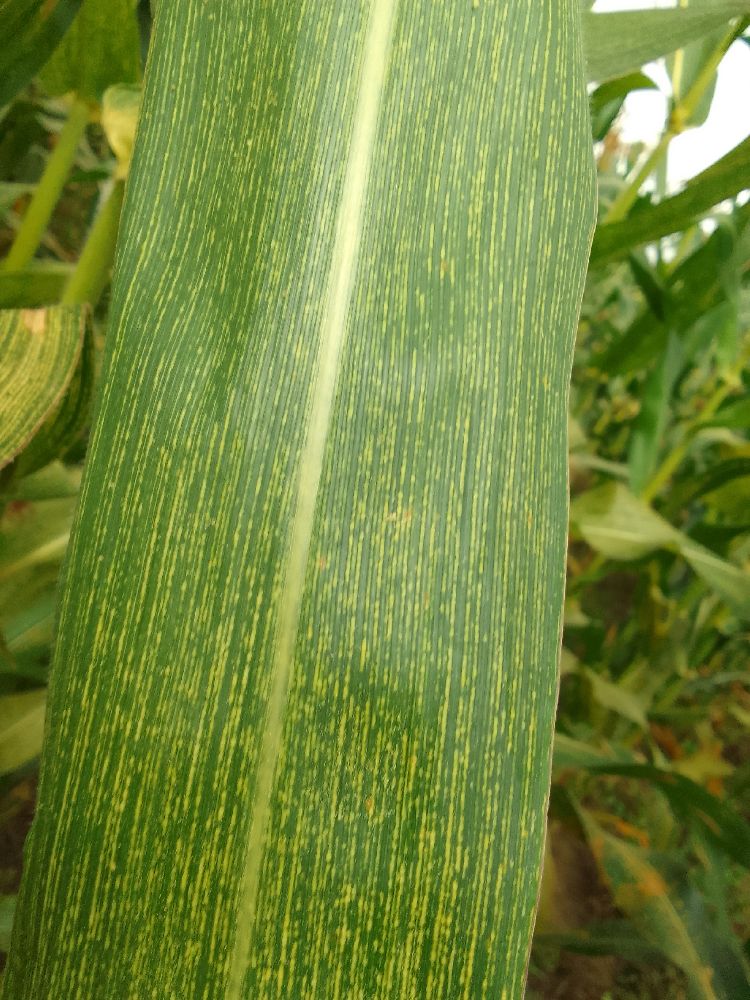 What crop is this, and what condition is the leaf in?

maize, maize streak virus
